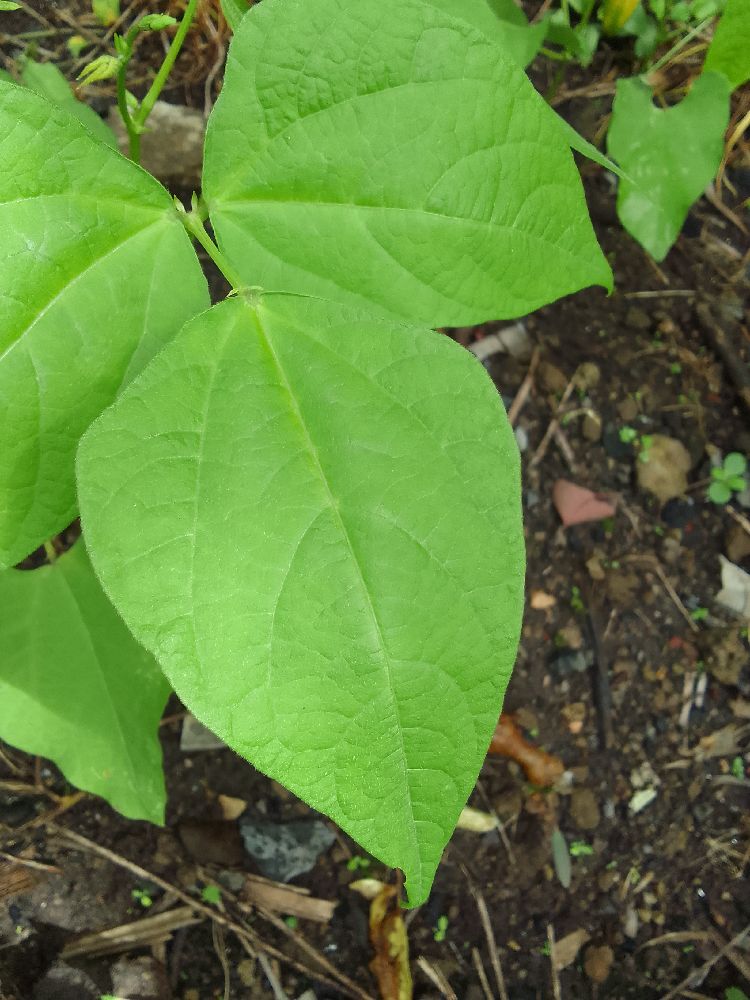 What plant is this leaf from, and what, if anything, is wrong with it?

common bean, healthy
